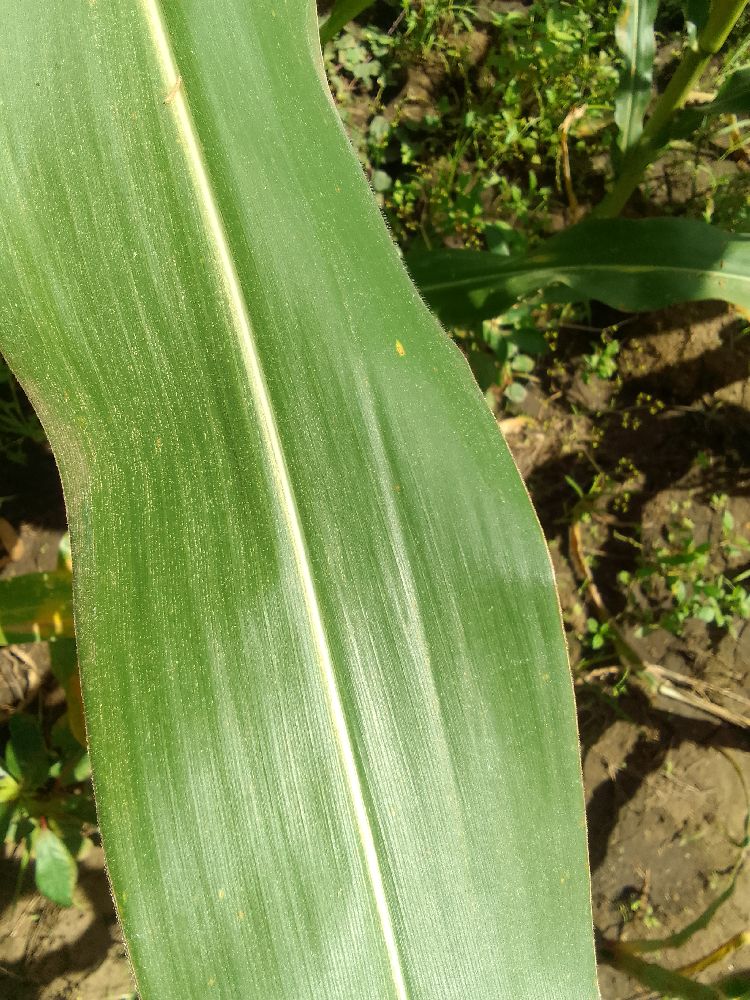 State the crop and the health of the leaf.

maize, healthy
